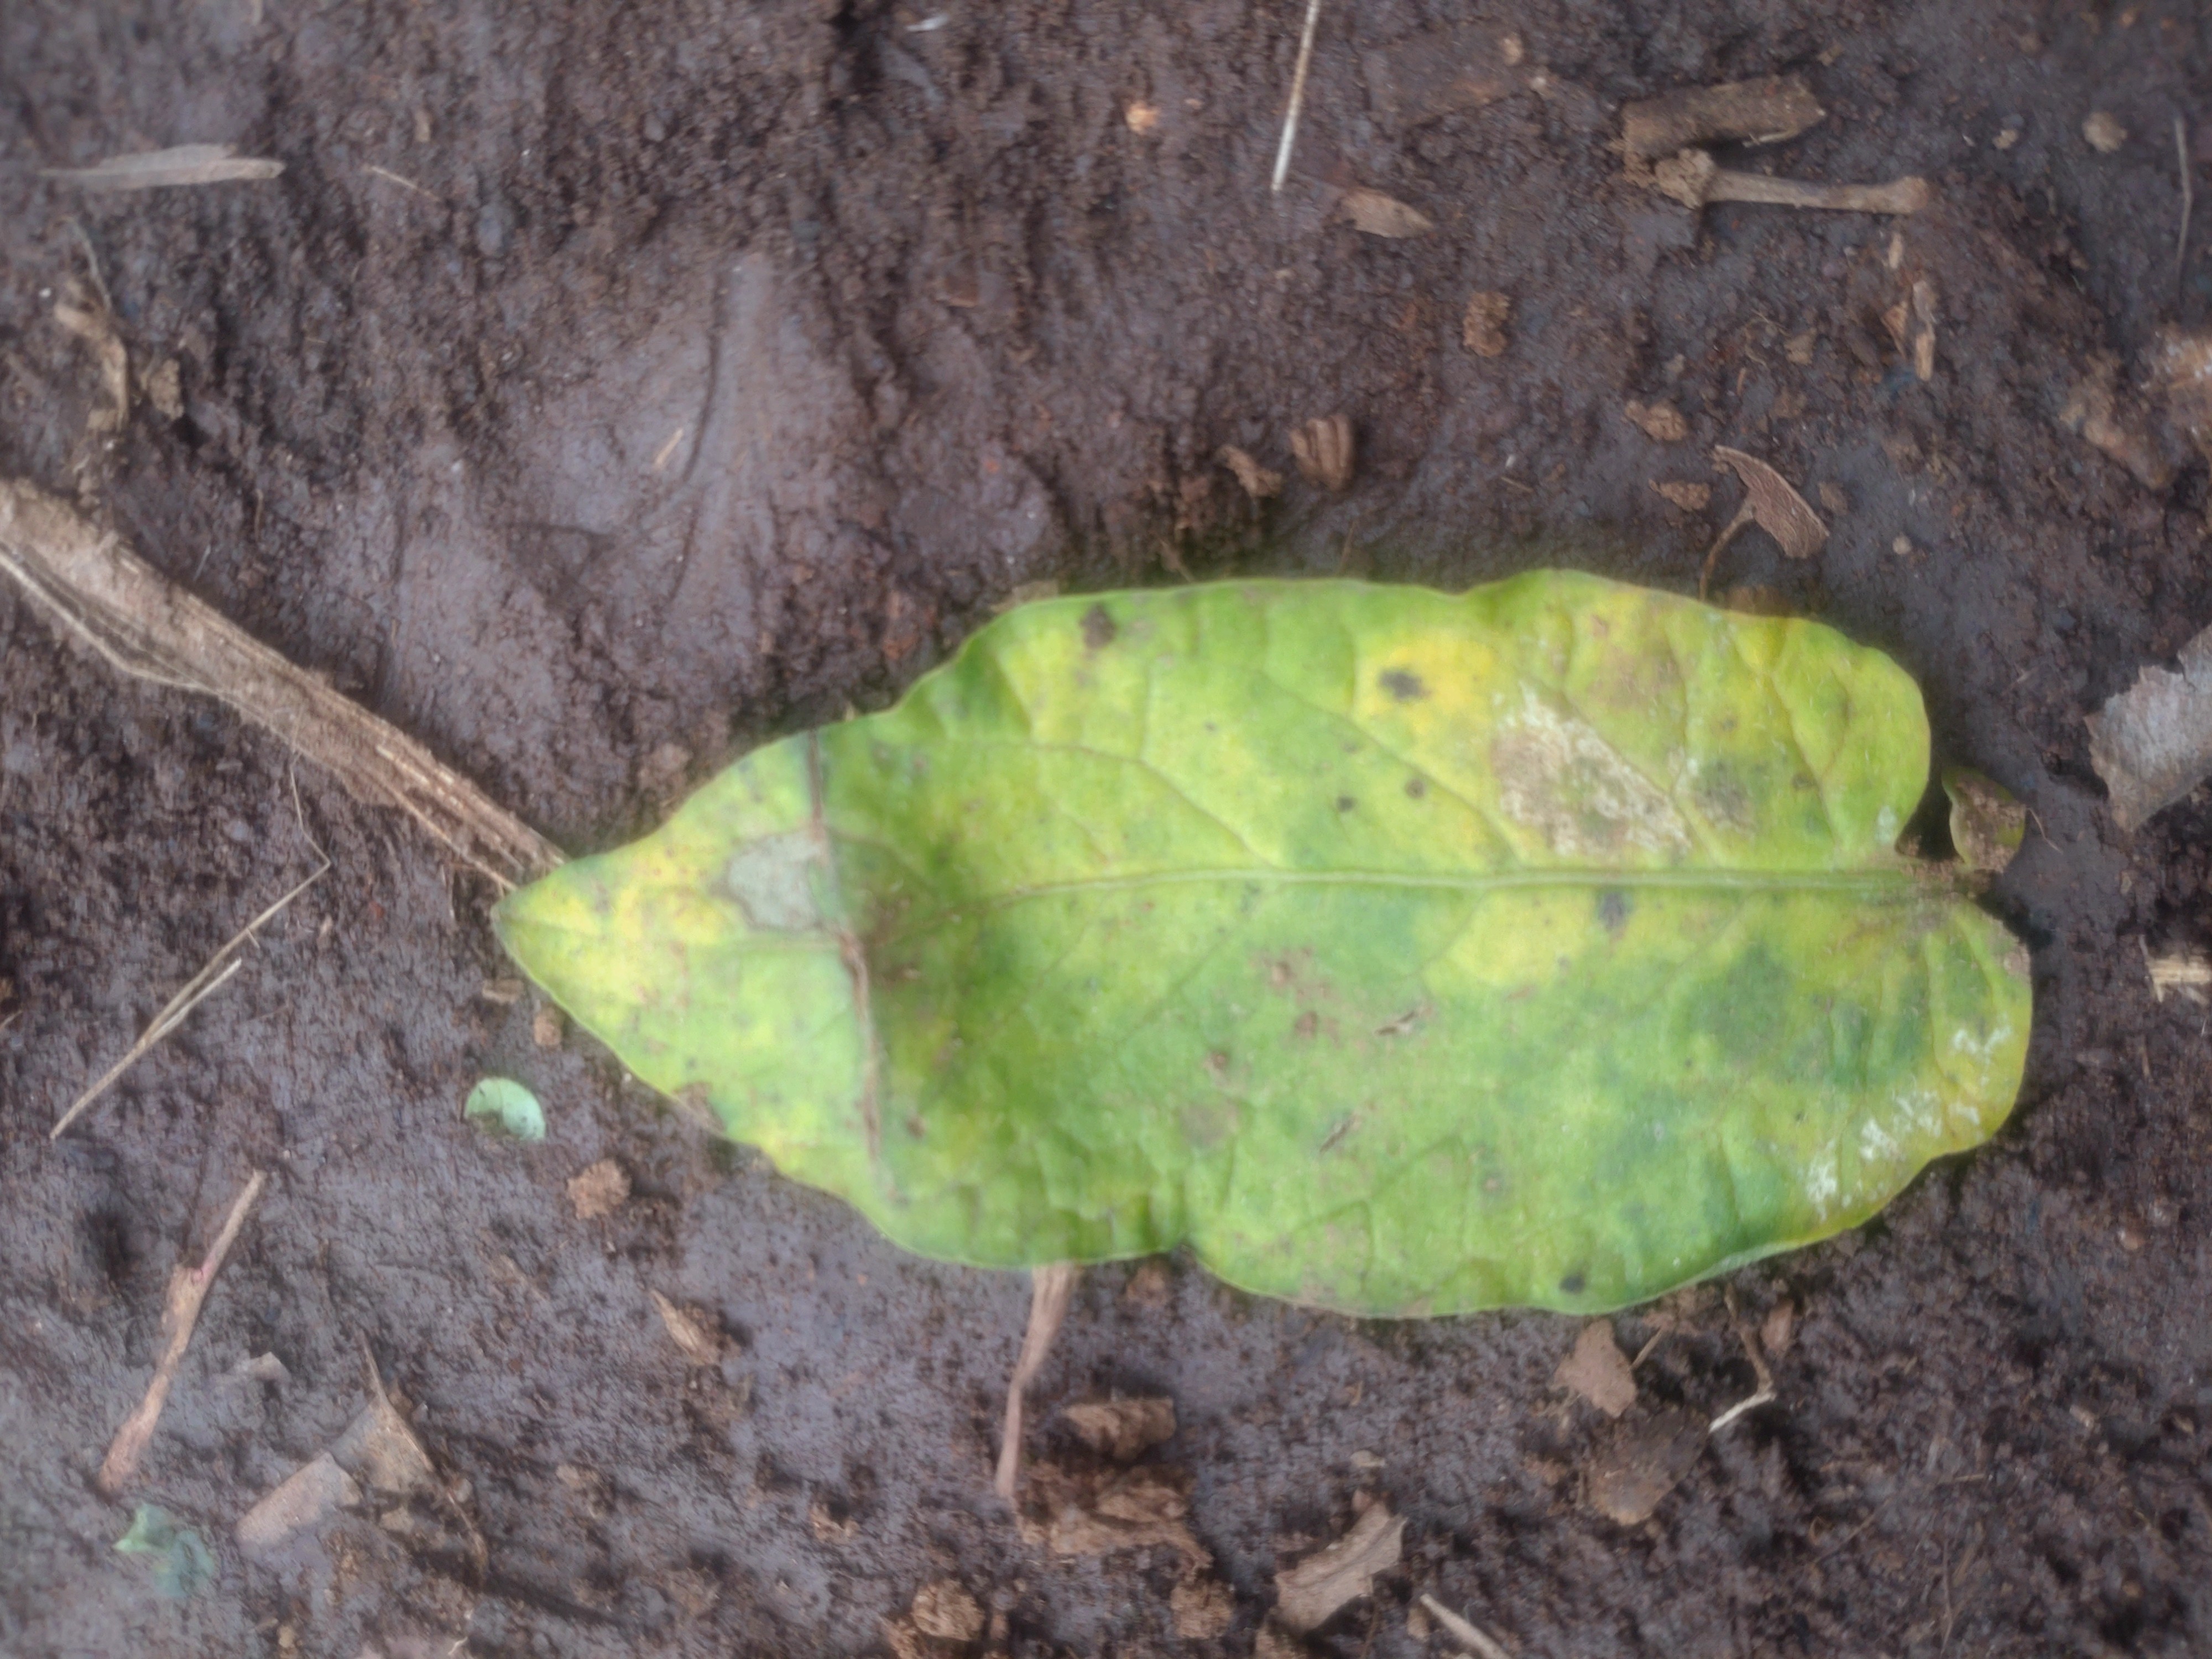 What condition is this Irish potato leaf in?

late blight
